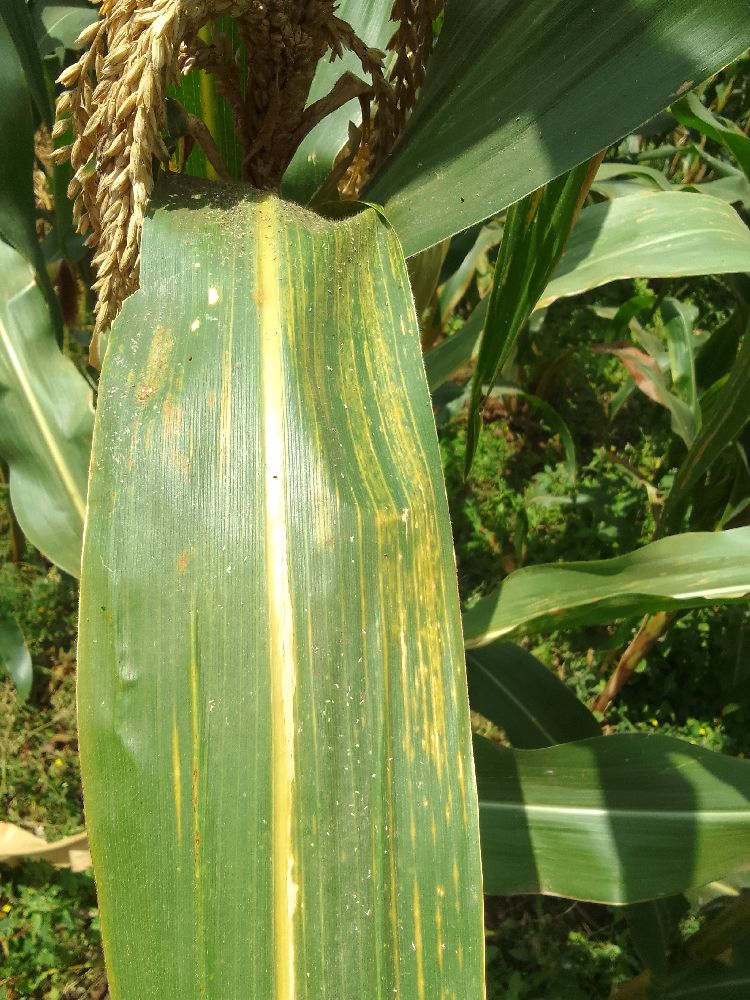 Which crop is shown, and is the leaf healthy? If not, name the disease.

maize, maize lethal necrosis
